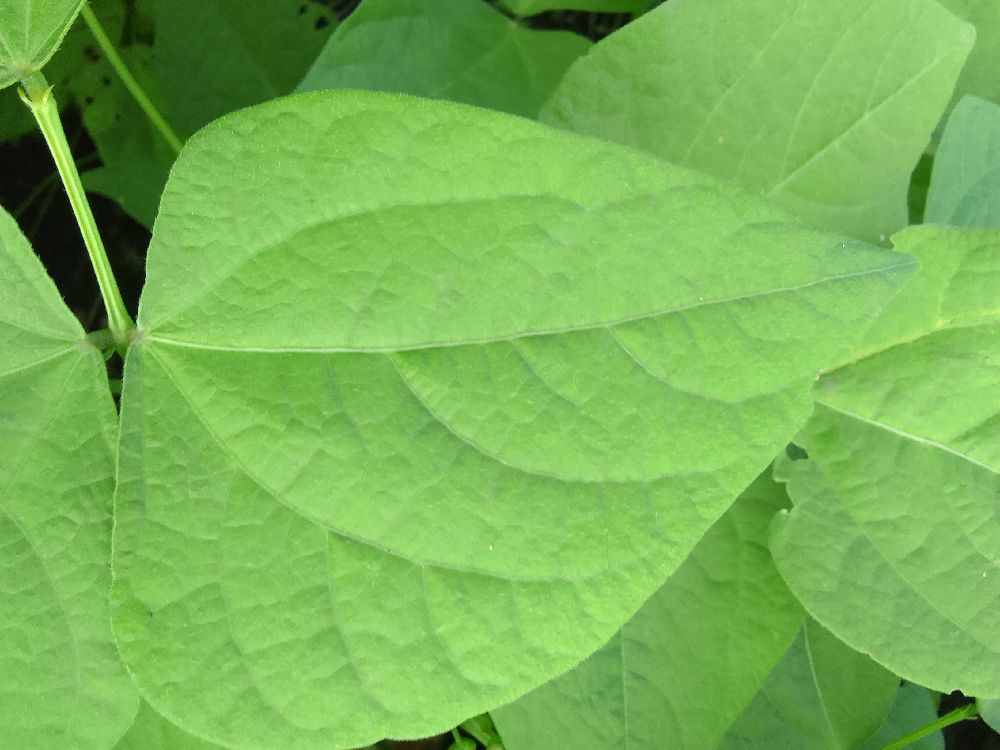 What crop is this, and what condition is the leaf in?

common bean, healthy
